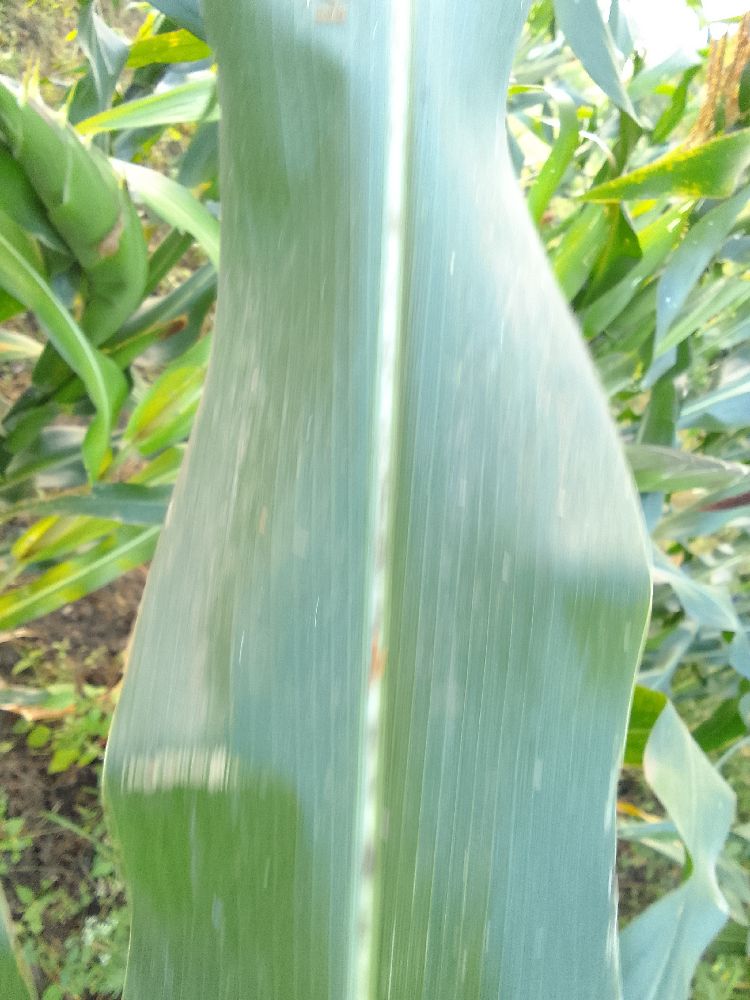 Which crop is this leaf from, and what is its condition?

maize, healthy
